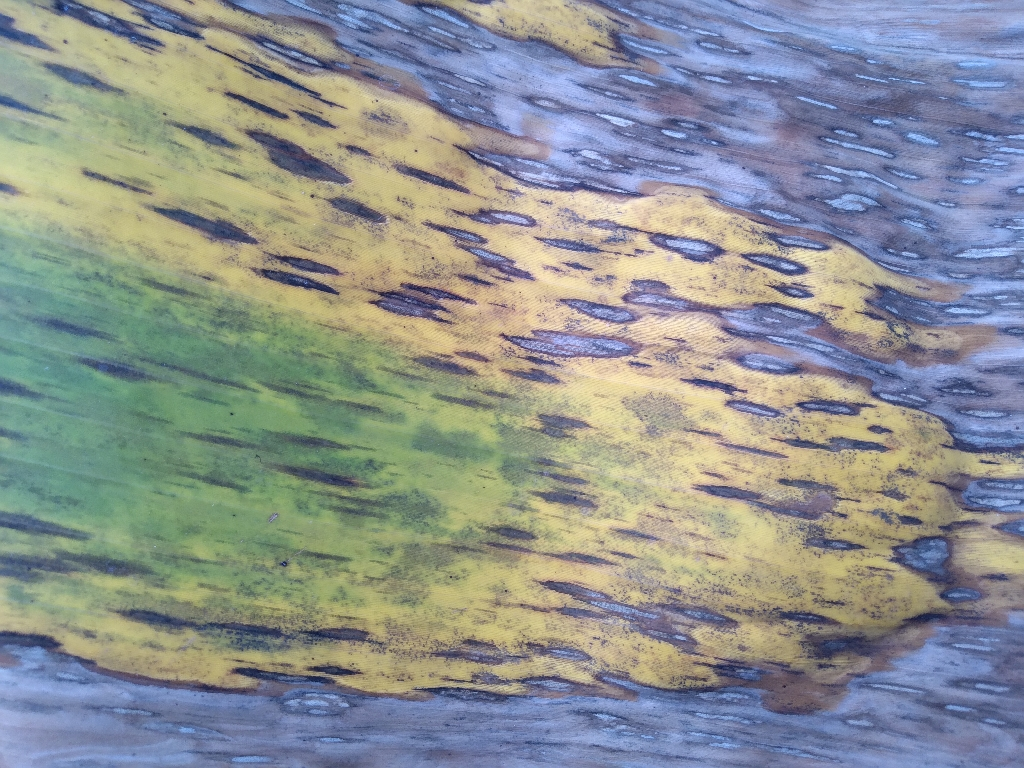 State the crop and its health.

banana, black sigatoka
